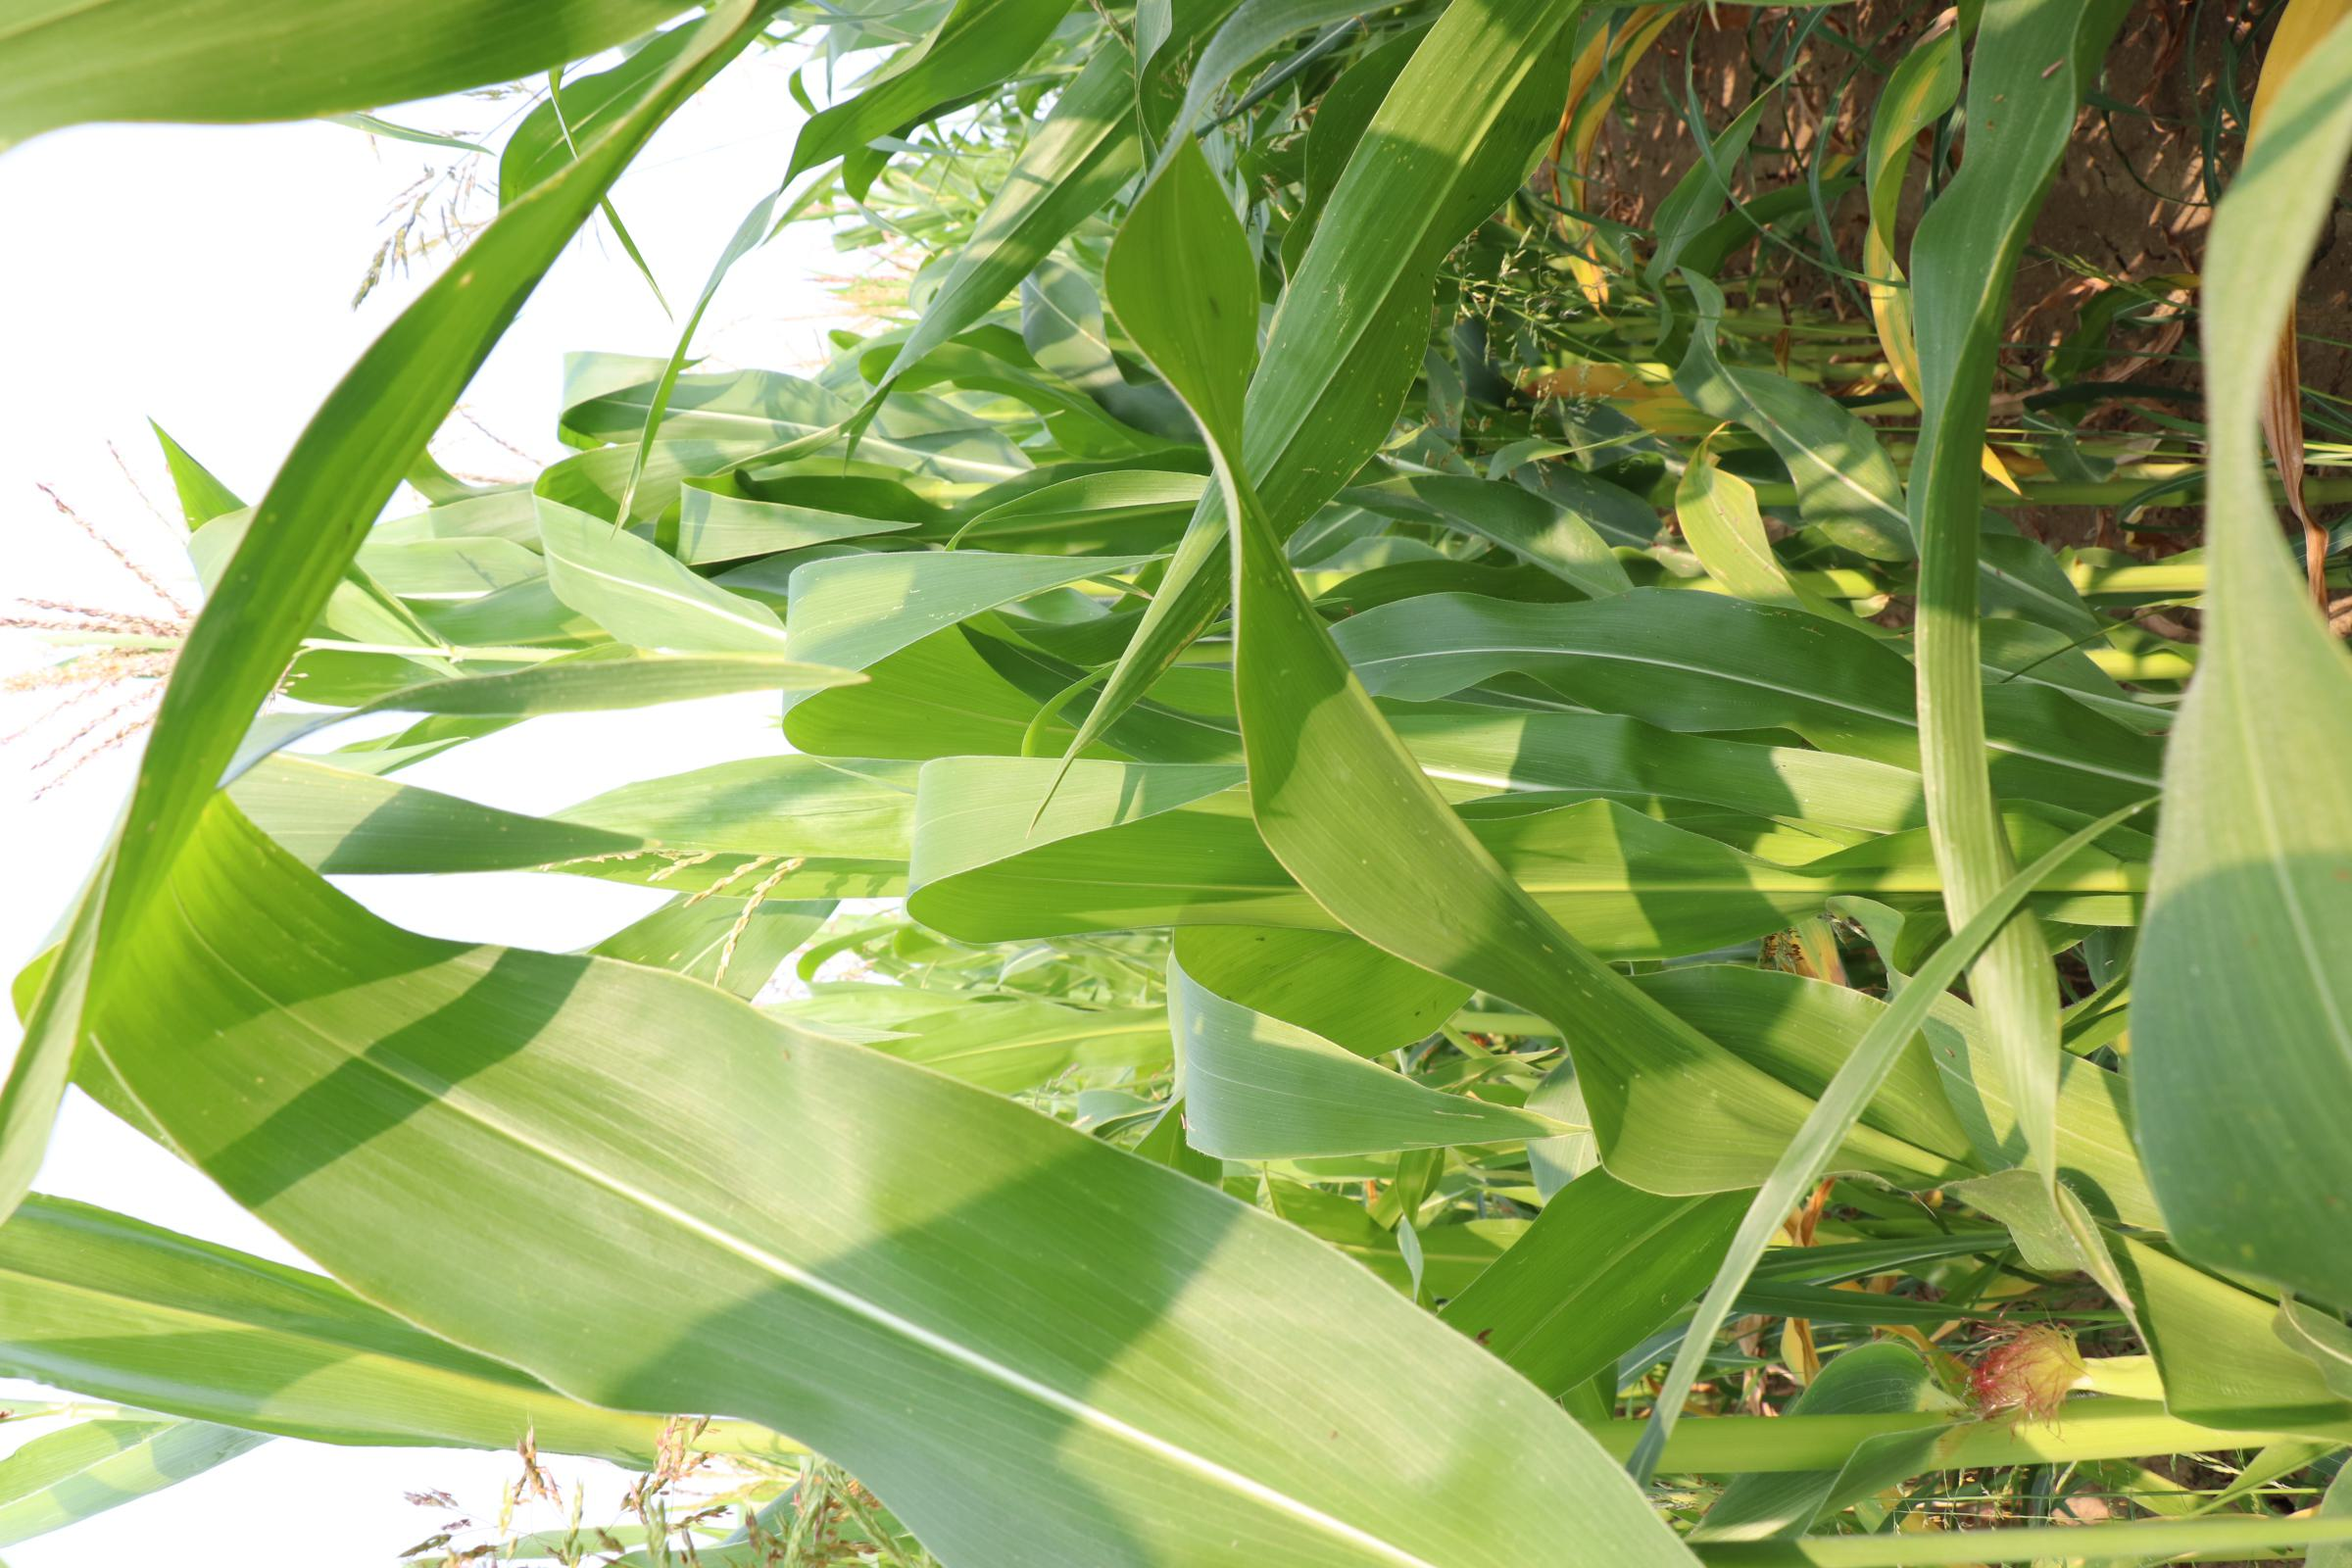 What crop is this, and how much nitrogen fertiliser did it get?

maize, no added nitrogen
